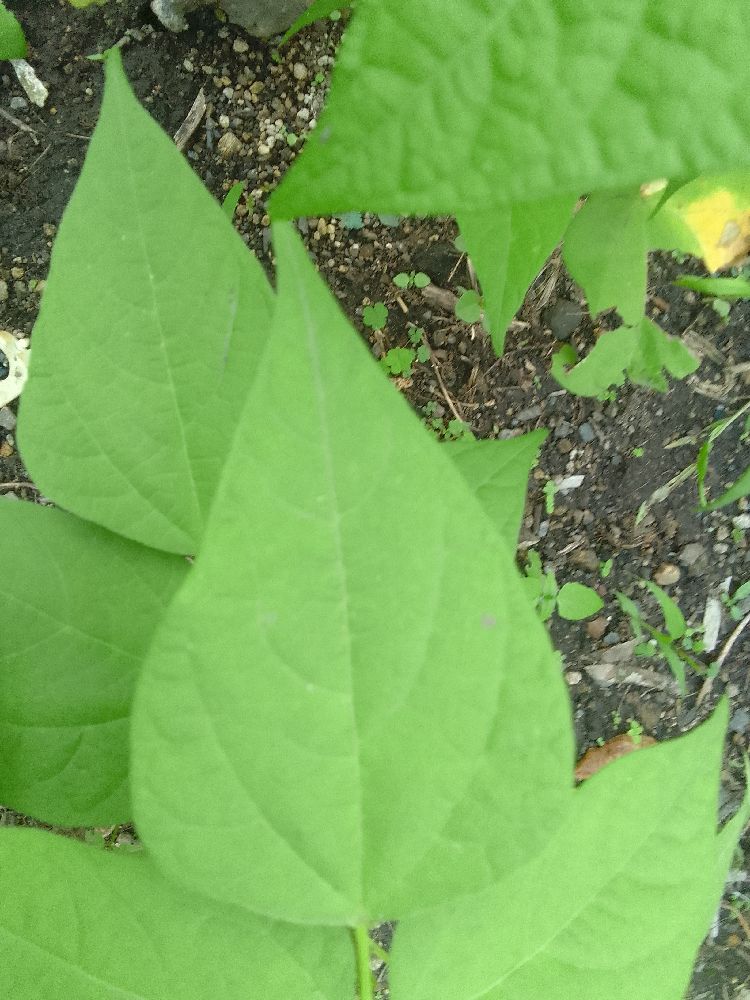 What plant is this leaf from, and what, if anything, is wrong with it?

common bean, healthy
